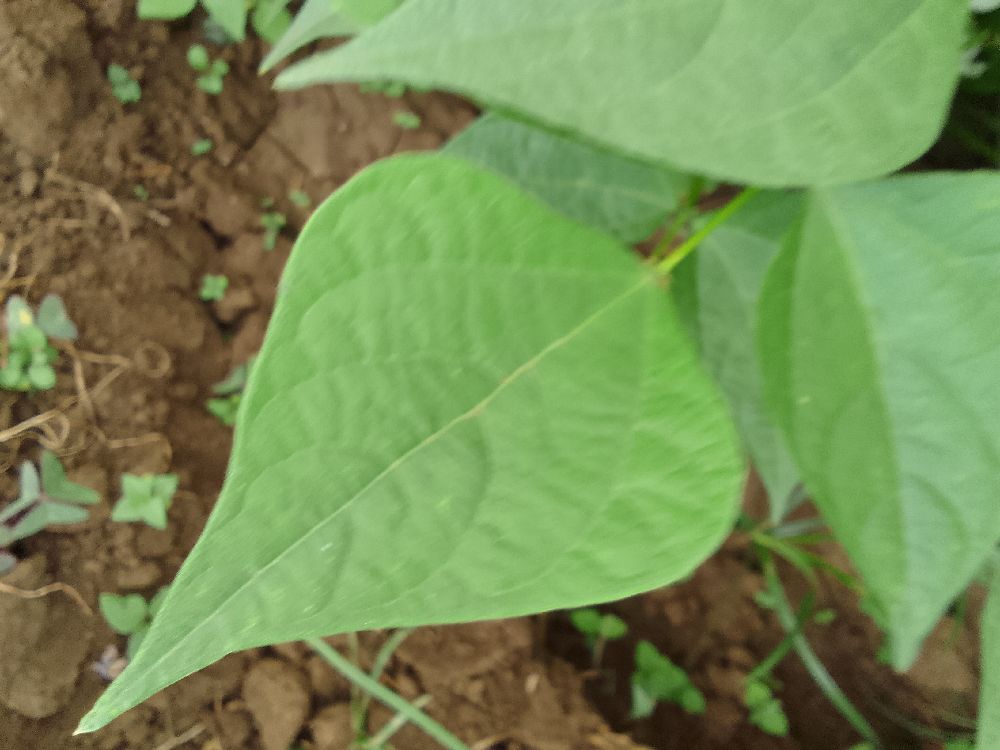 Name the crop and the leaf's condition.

common bean, healthy
